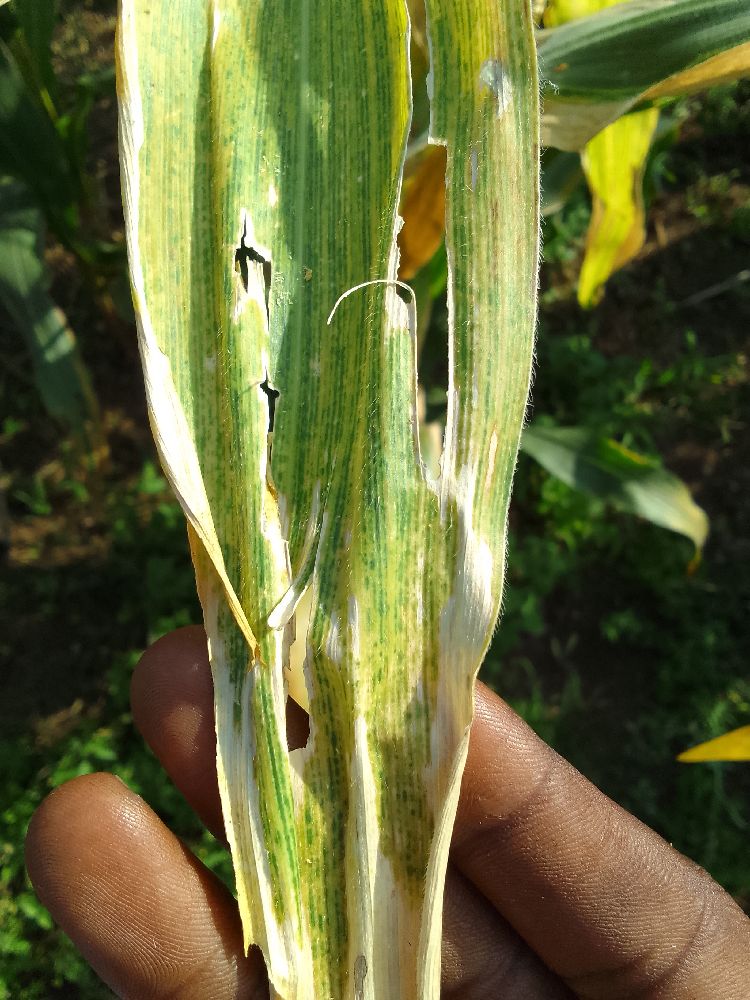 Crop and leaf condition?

maize, maize lethal necrosis
